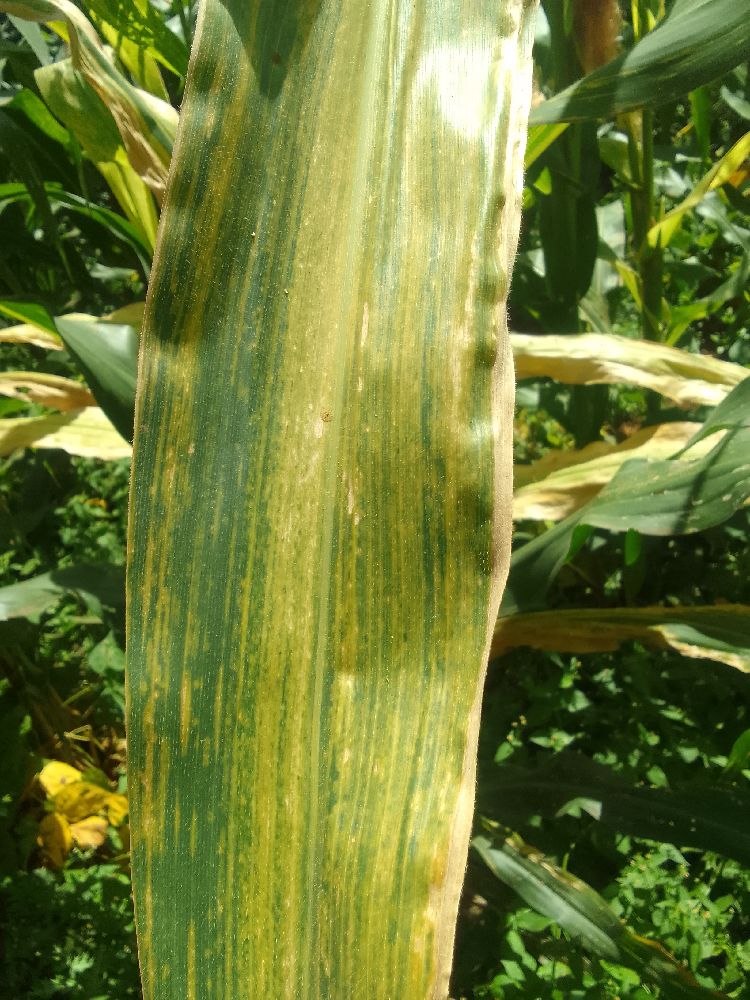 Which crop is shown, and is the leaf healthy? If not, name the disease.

maize, maize lethal necrosis
